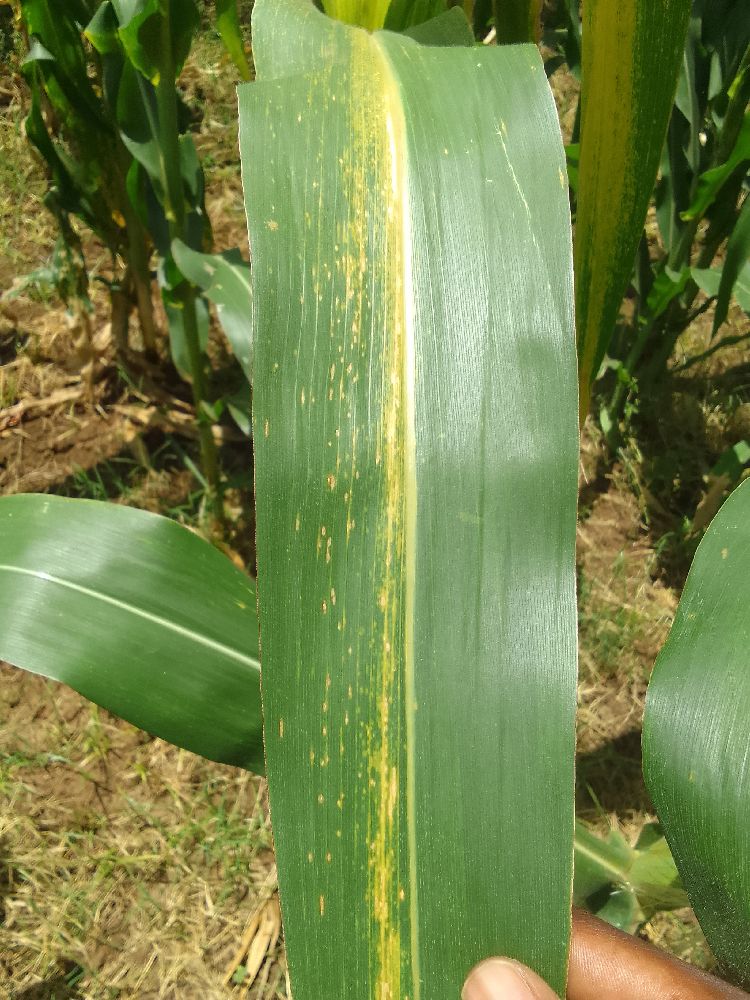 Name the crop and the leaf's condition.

maize, maize lethal necrosis
